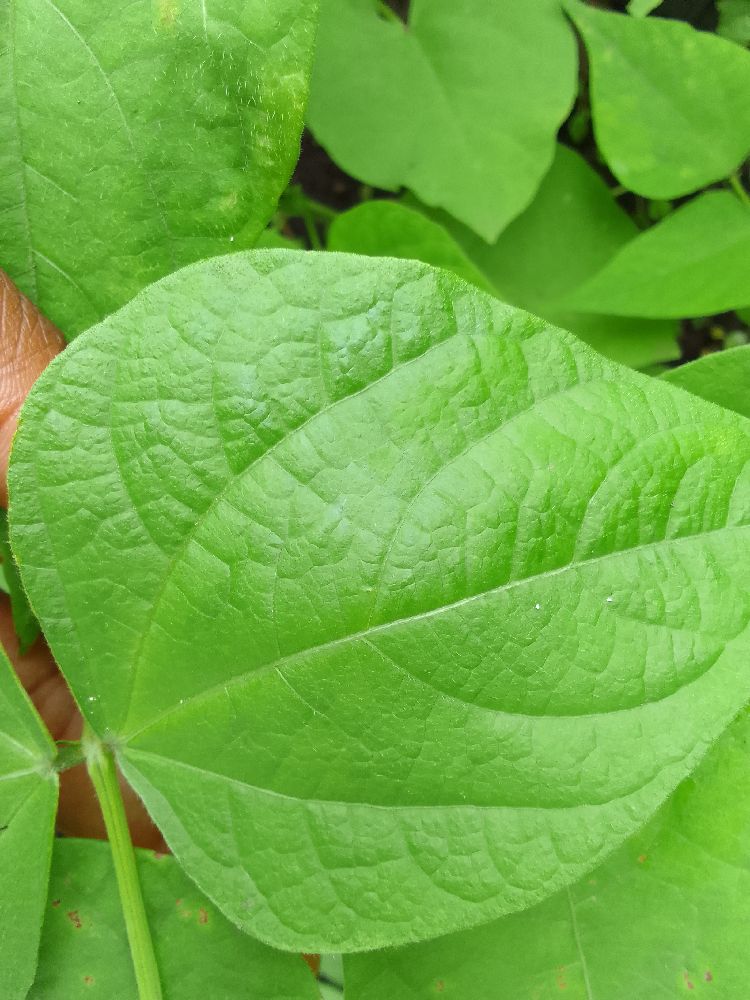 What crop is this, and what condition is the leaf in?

common bean, healthy
